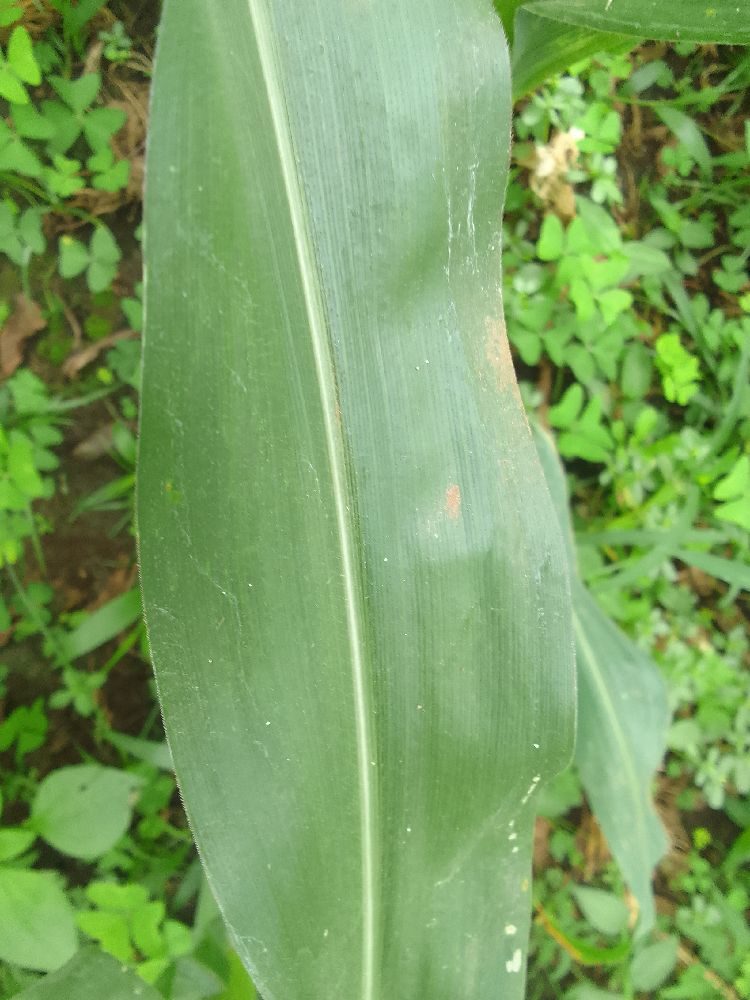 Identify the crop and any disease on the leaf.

maize, healthy
